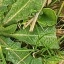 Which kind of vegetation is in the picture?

structured weed
